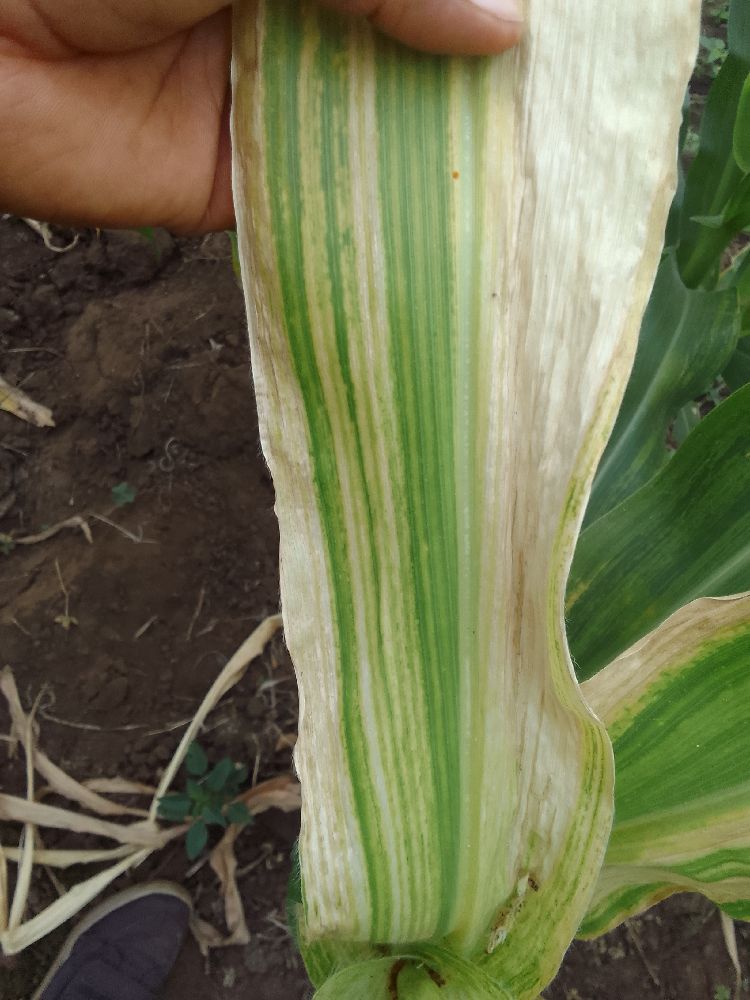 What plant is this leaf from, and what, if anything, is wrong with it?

maize, maize lethal necrosis
